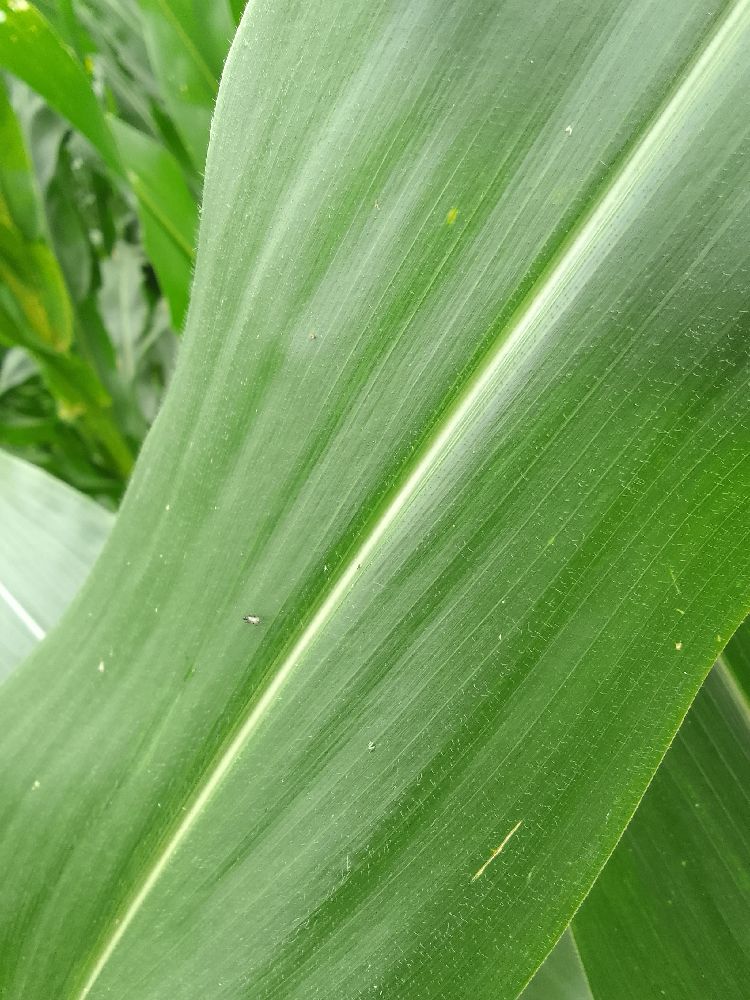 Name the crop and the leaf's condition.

maize, healthy
